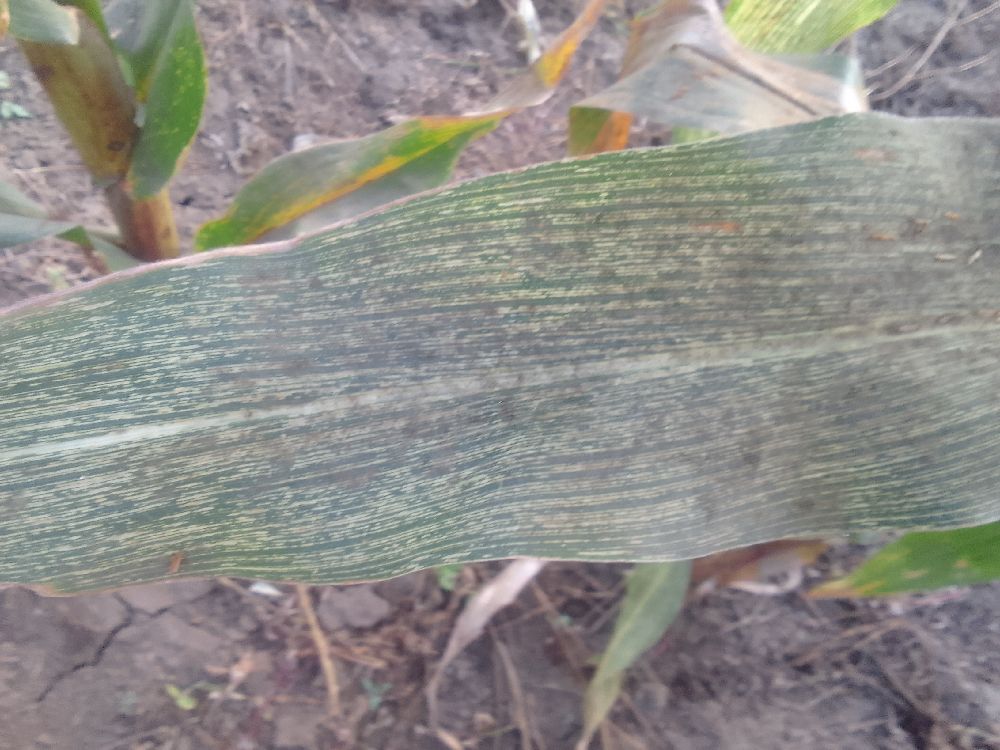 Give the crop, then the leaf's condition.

maize, maize streak virus
